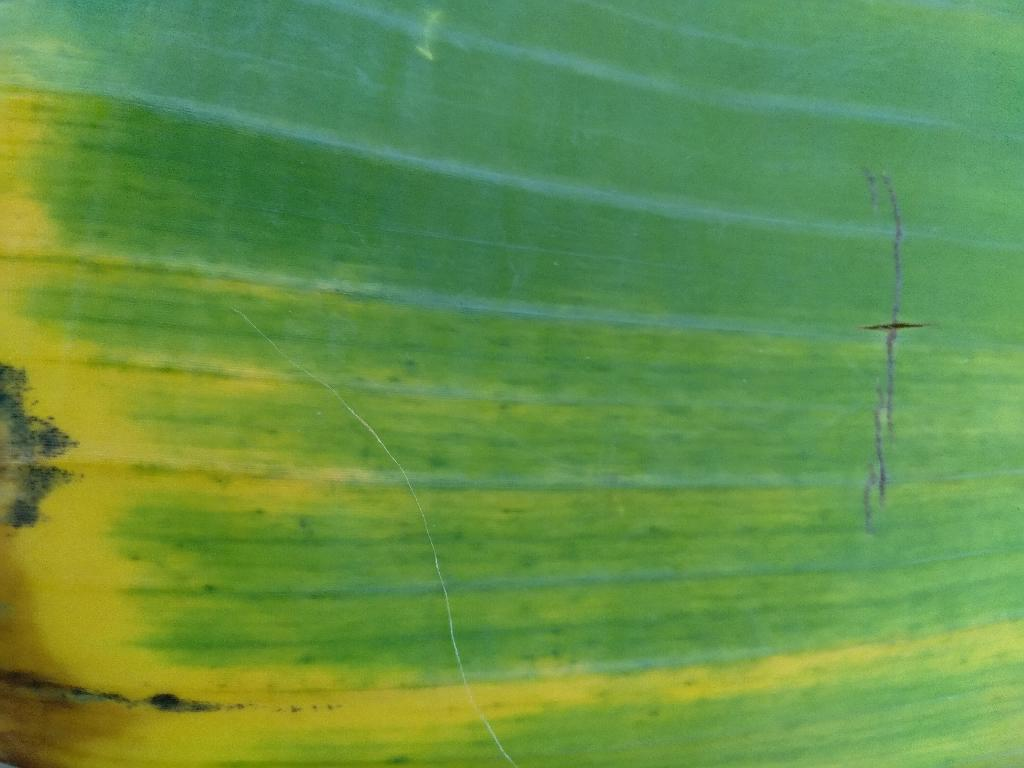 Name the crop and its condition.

banana, fusarium wilt race 1
